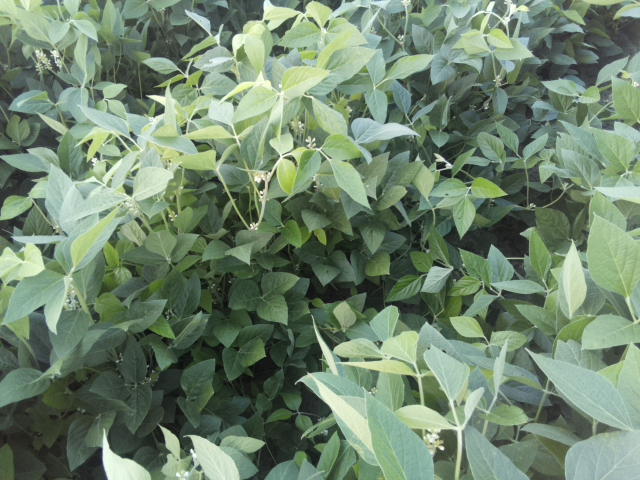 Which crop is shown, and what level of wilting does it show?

soybean, leaves with no wilting
